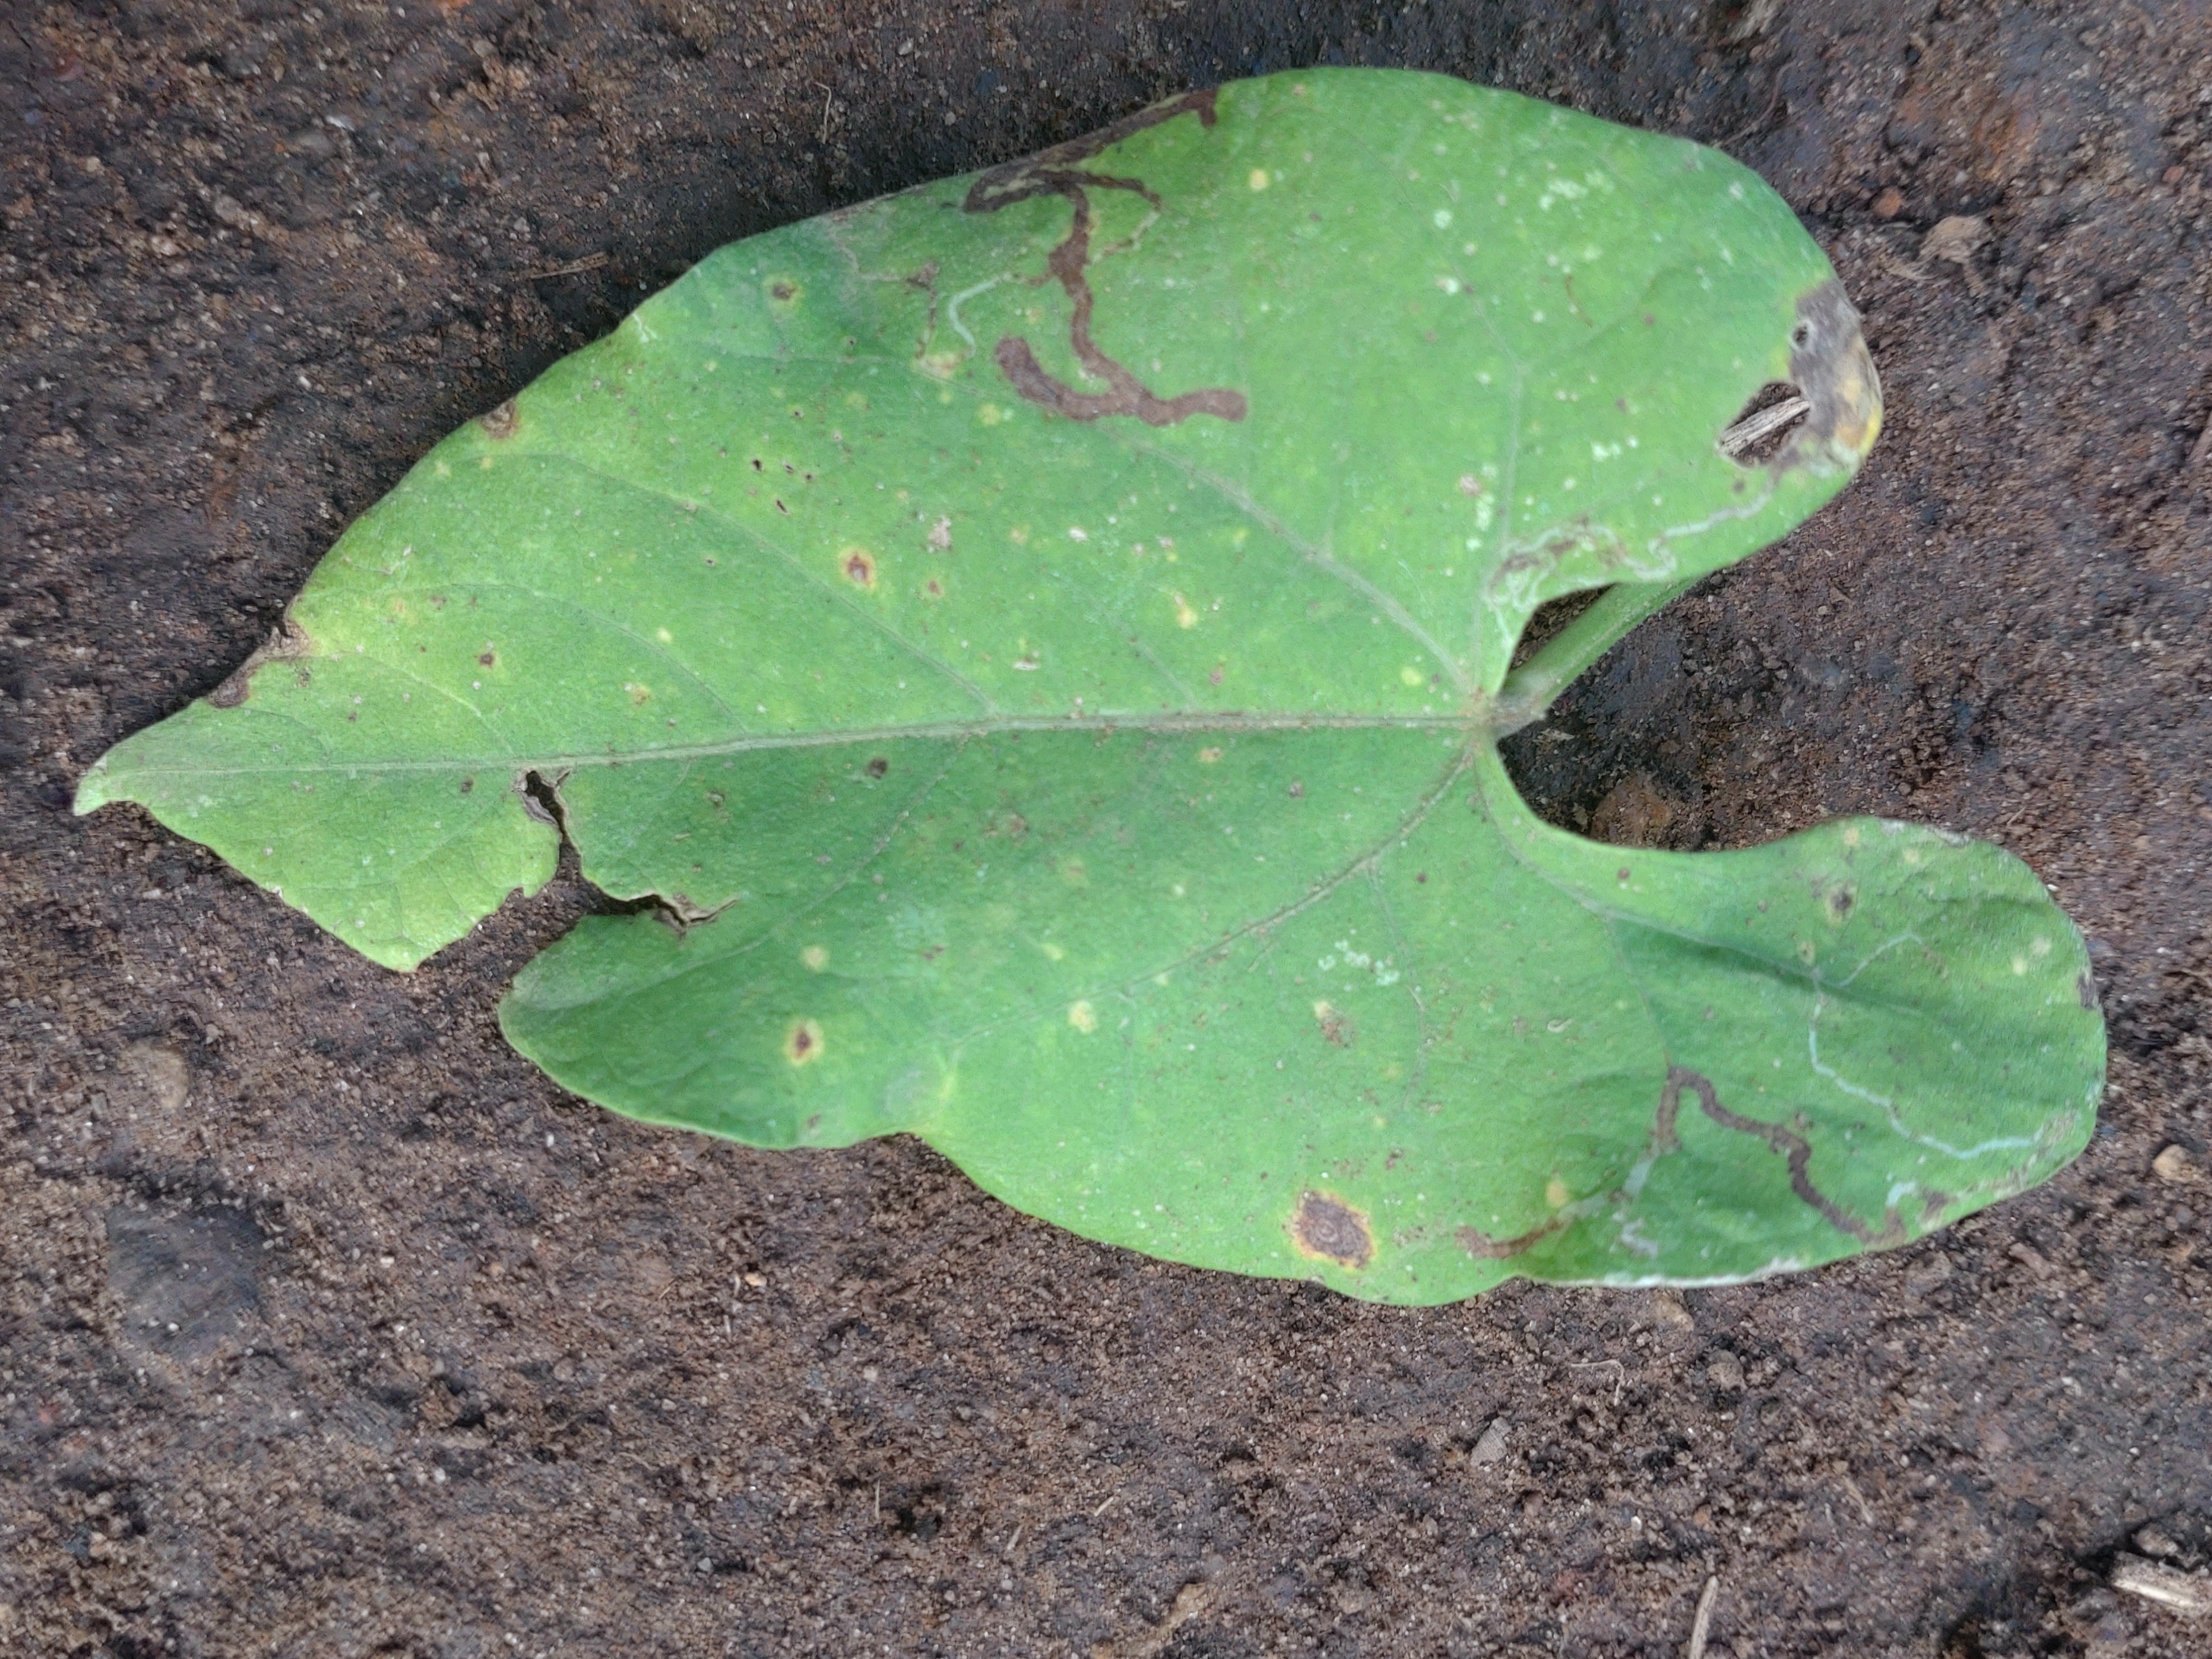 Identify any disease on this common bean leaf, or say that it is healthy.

rust
